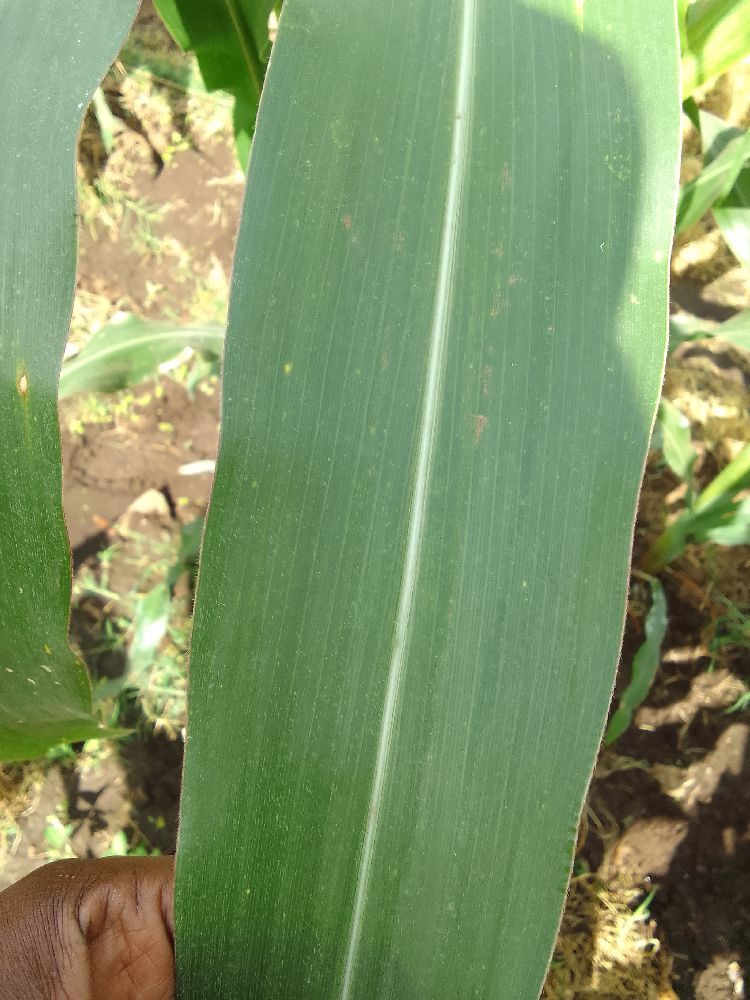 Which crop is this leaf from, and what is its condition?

maize, healthy
